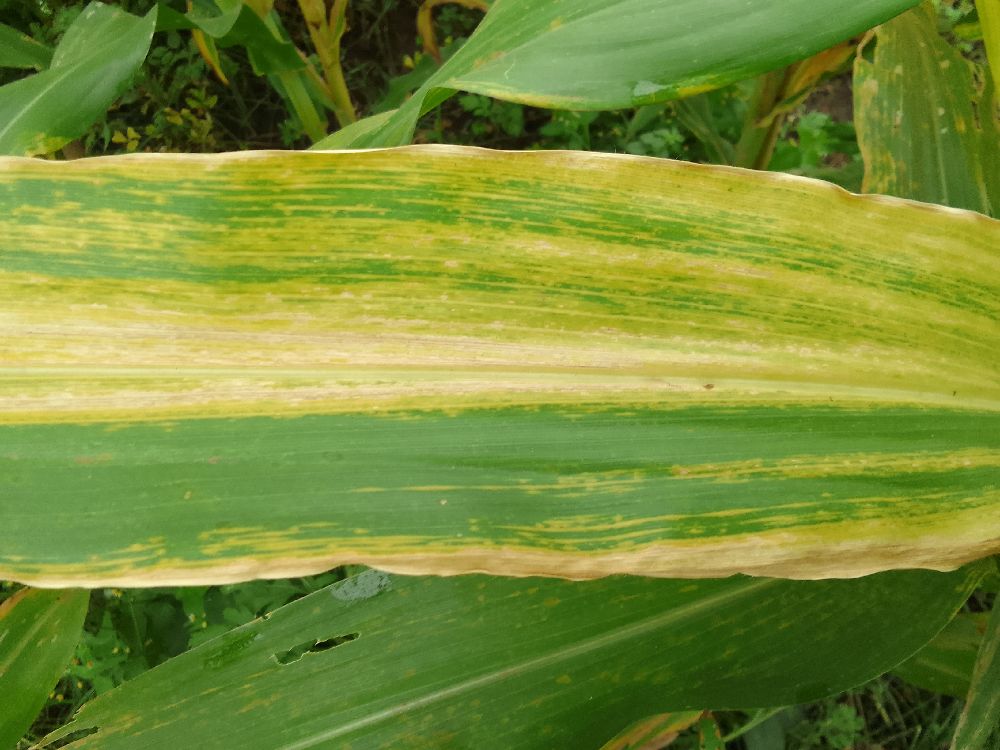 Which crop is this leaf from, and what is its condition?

maize, maize lethal necrosis
